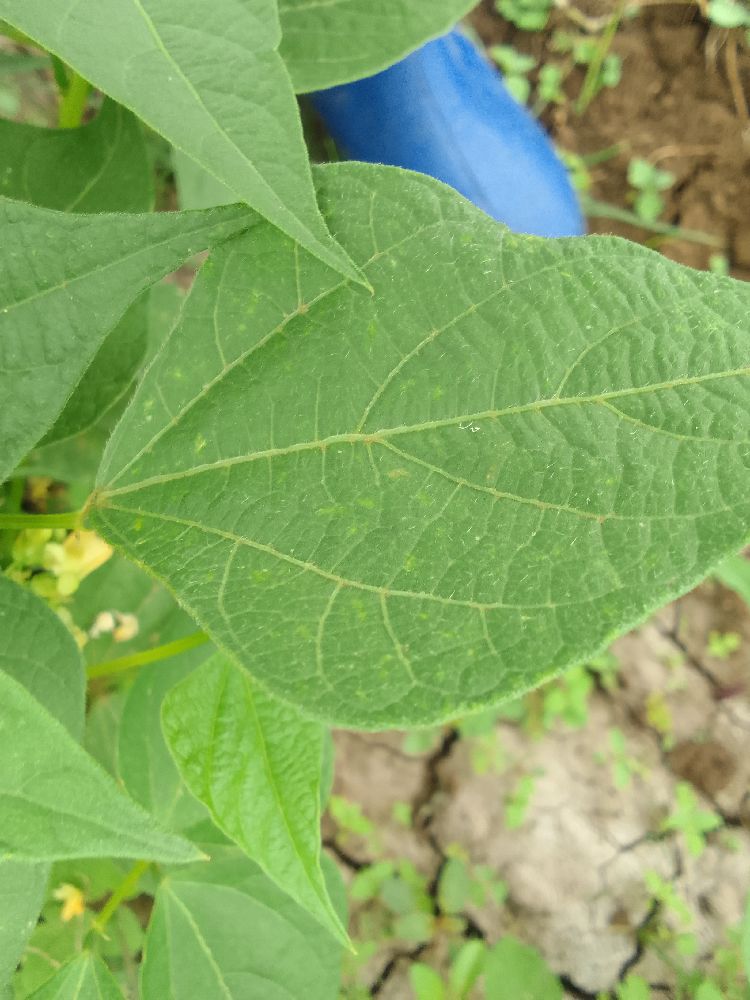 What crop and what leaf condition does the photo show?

common bean, healthy
